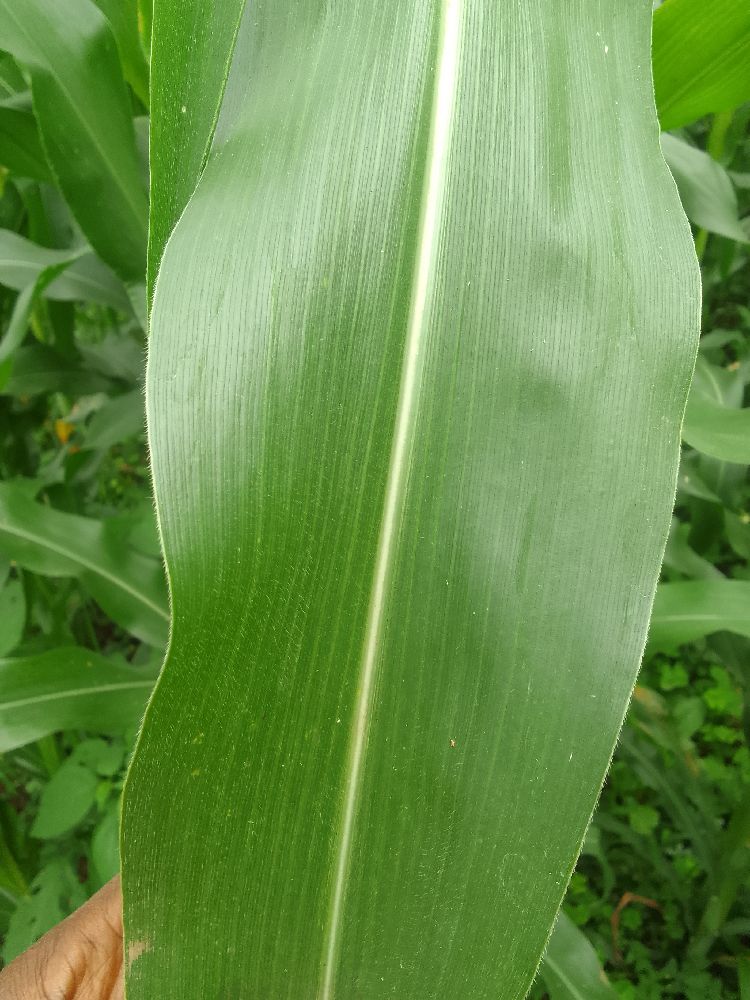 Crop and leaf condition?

maize, healthy
